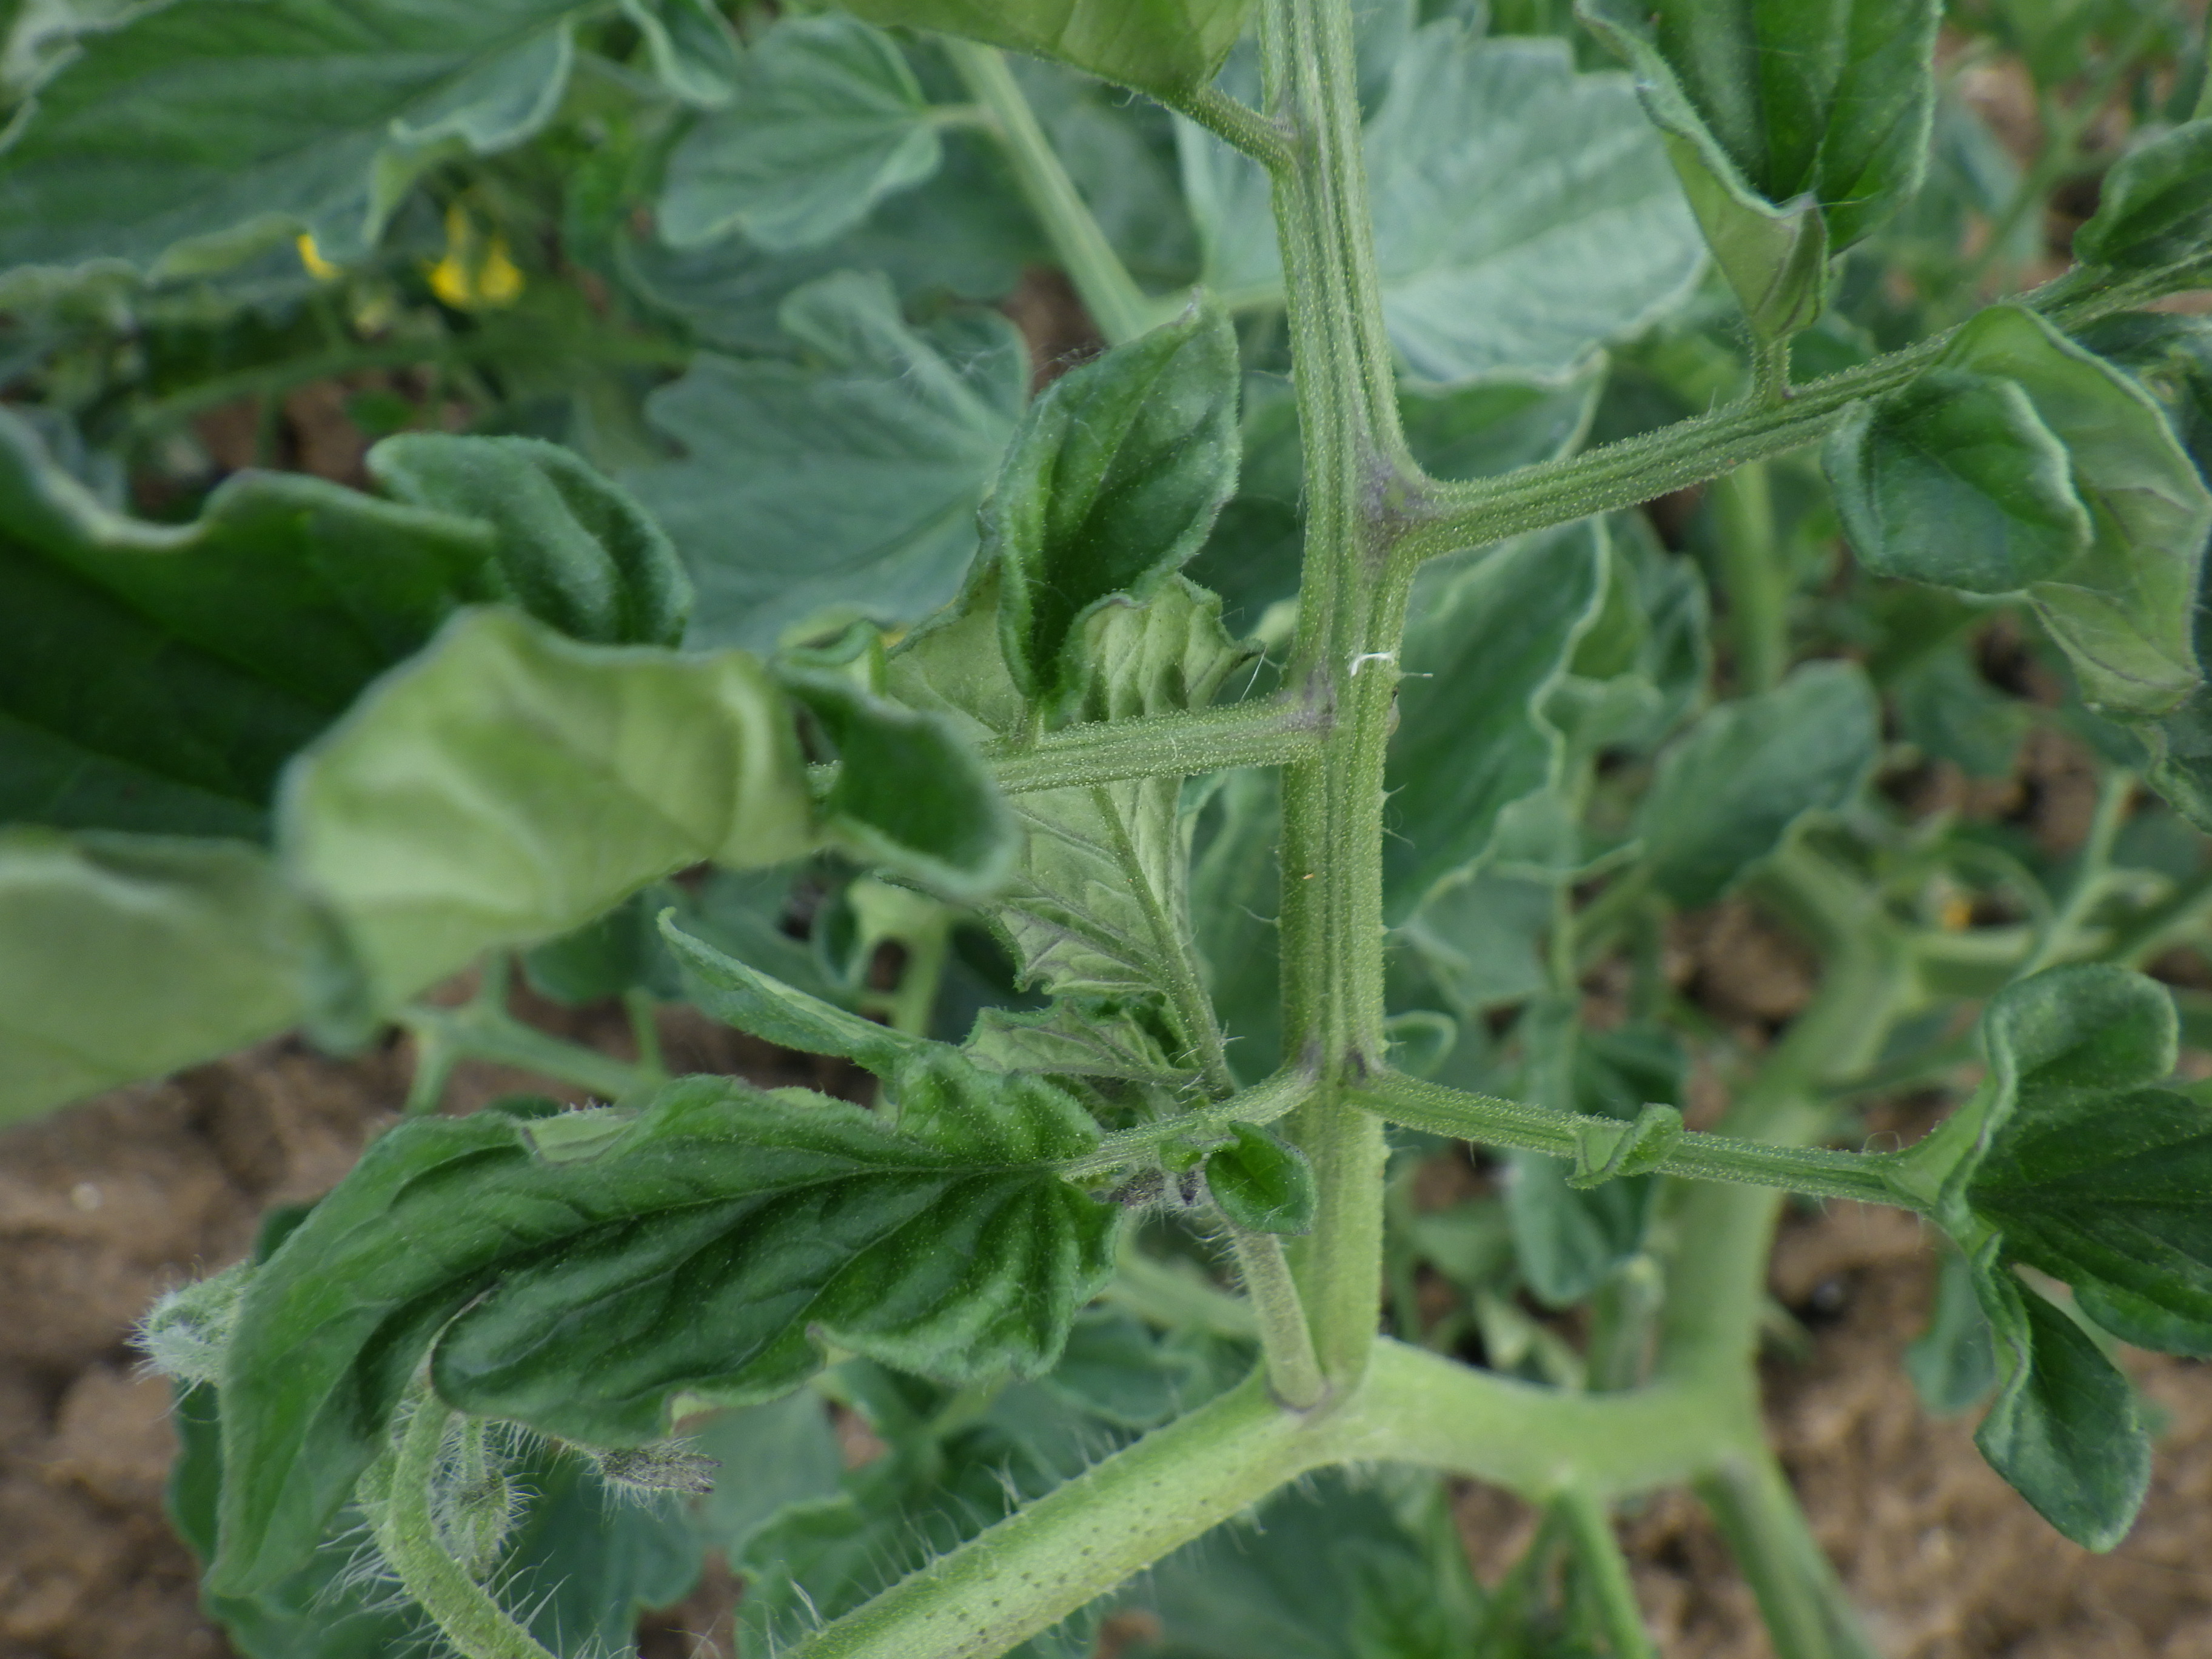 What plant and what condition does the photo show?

tomato, healthy
